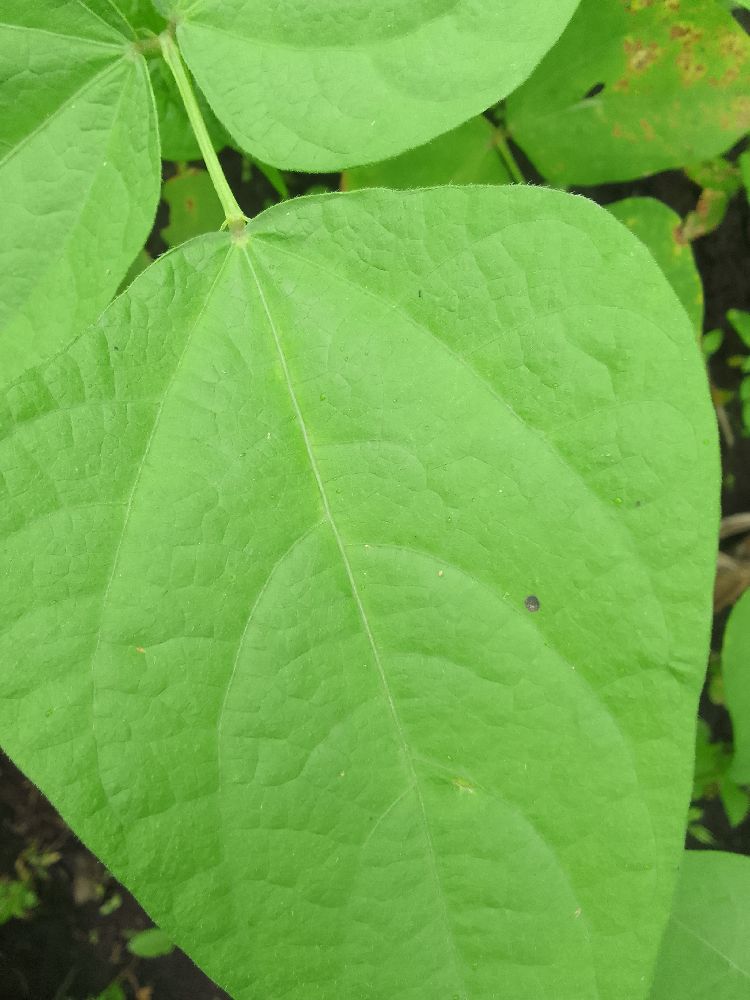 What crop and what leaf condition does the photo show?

common bean, healthy
